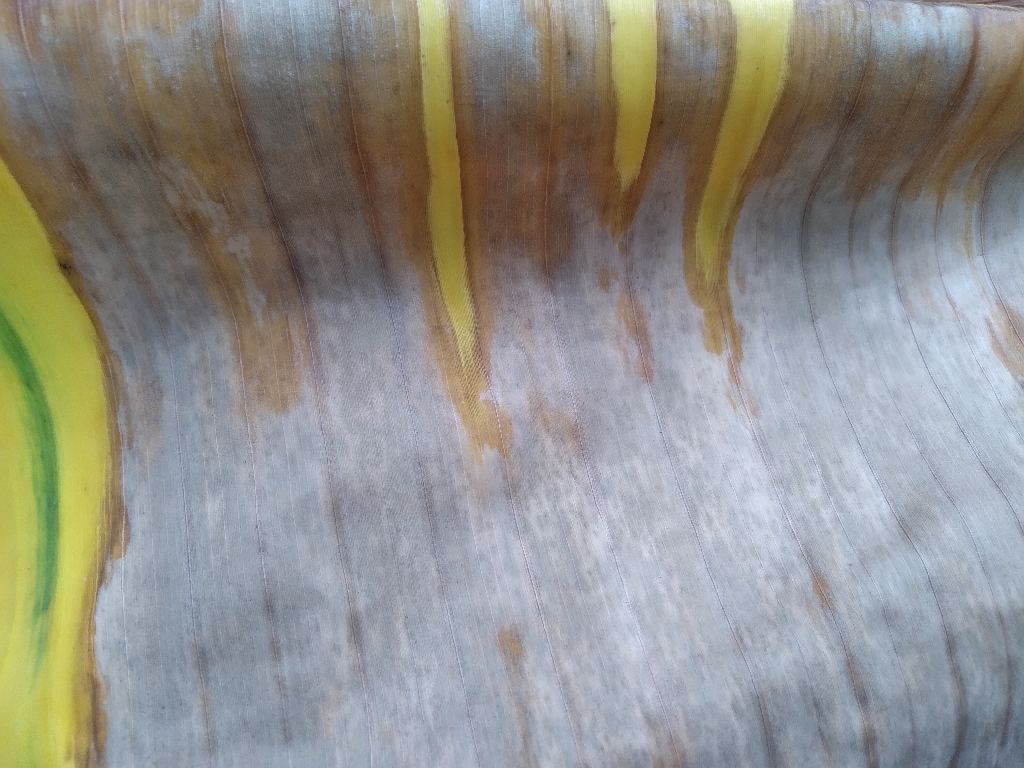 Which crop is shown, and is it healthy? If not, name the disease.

banana, fusarium wilt race 1
